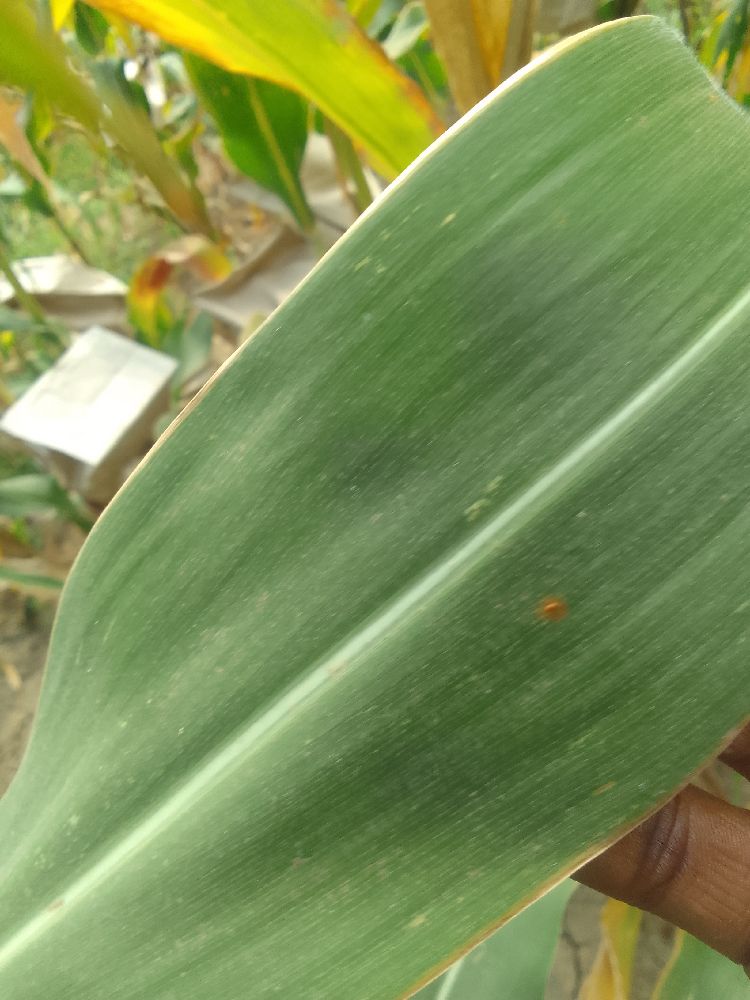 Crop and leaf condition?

maize, healthy
